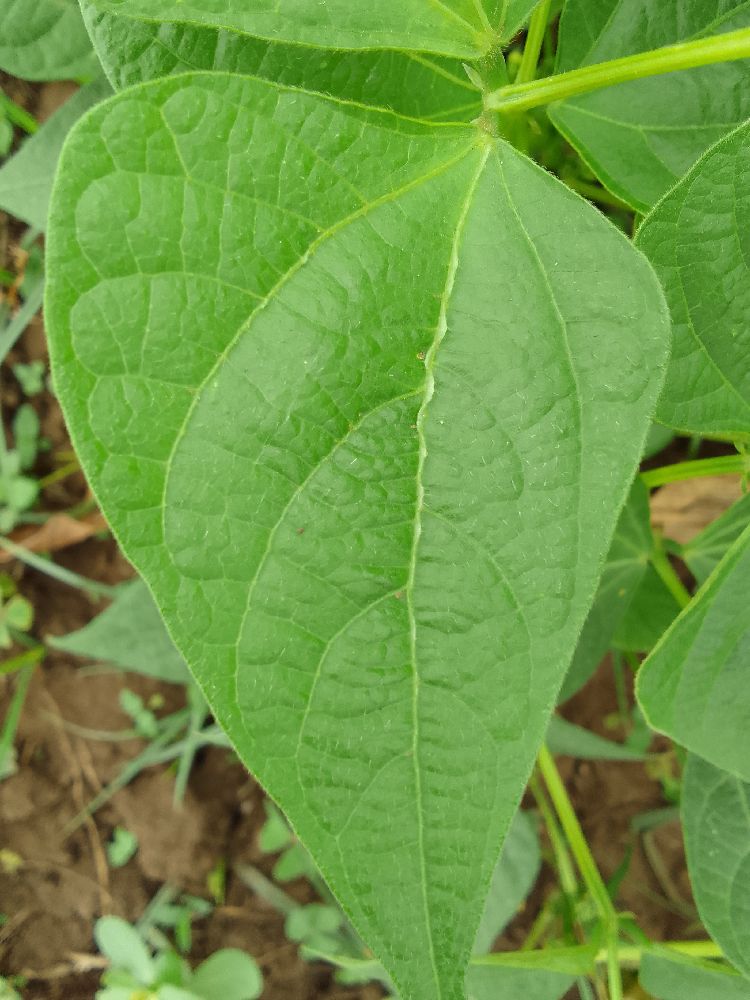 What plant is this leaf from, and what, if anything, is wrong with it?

common bean, healthy
